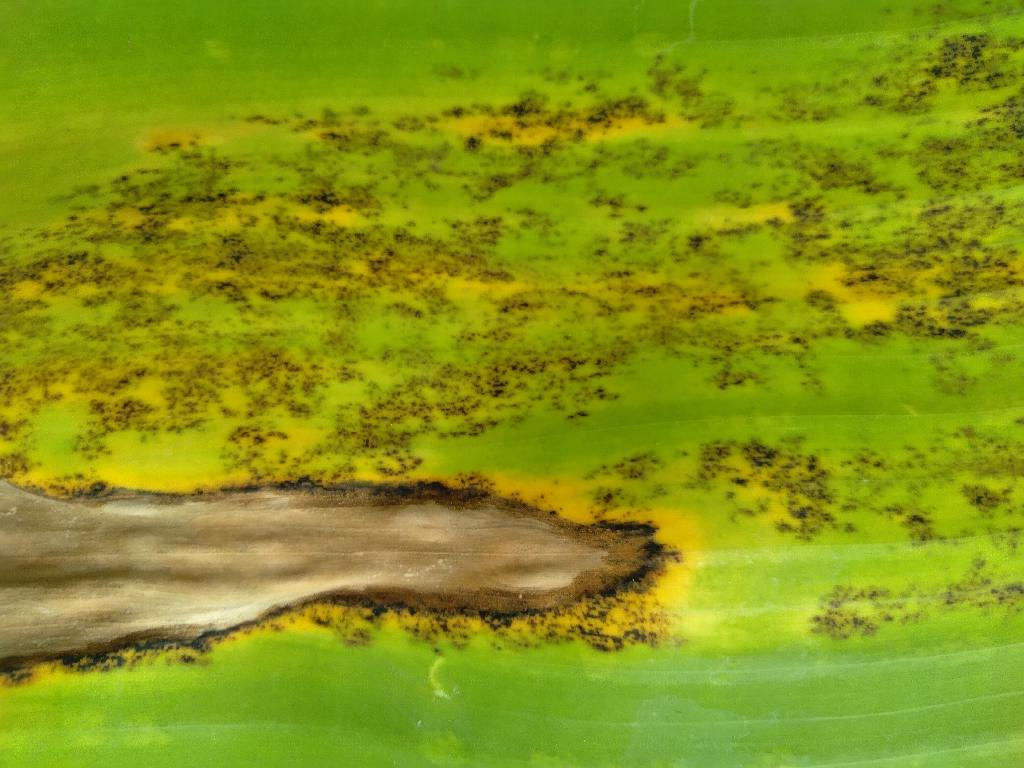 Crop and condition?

banana, black sigatoka
